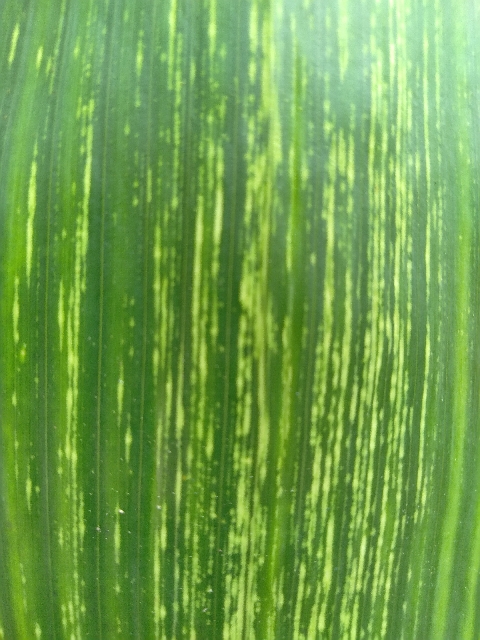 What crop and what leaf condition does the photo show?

maize, maize streak virus
